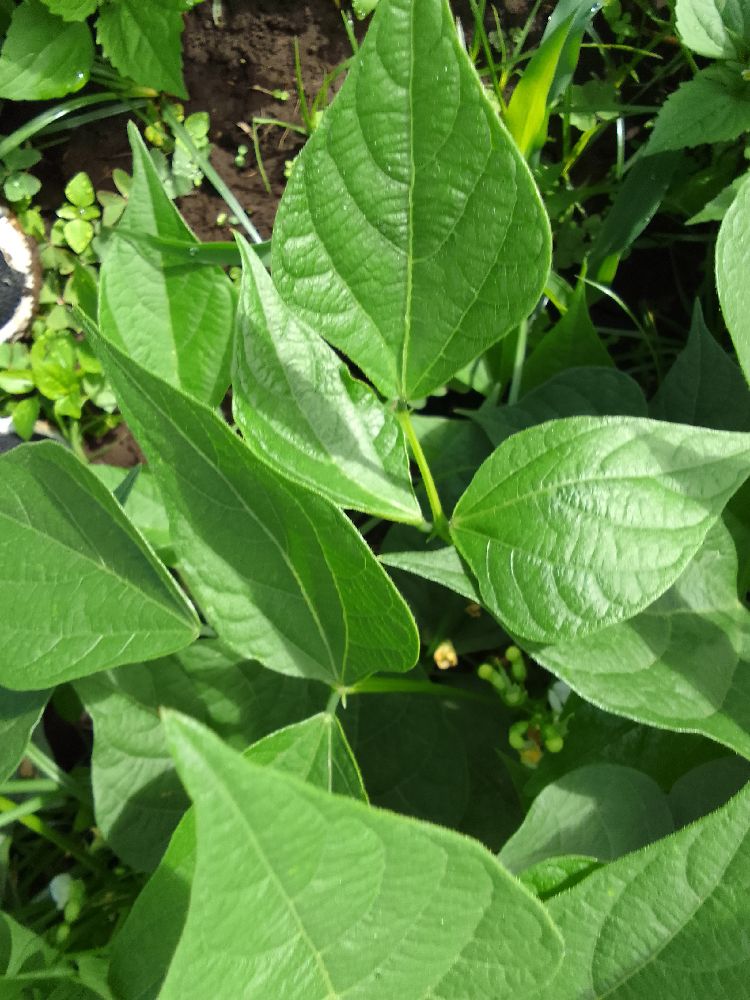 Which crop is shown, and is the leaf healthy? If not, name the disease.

common bean, healthy
